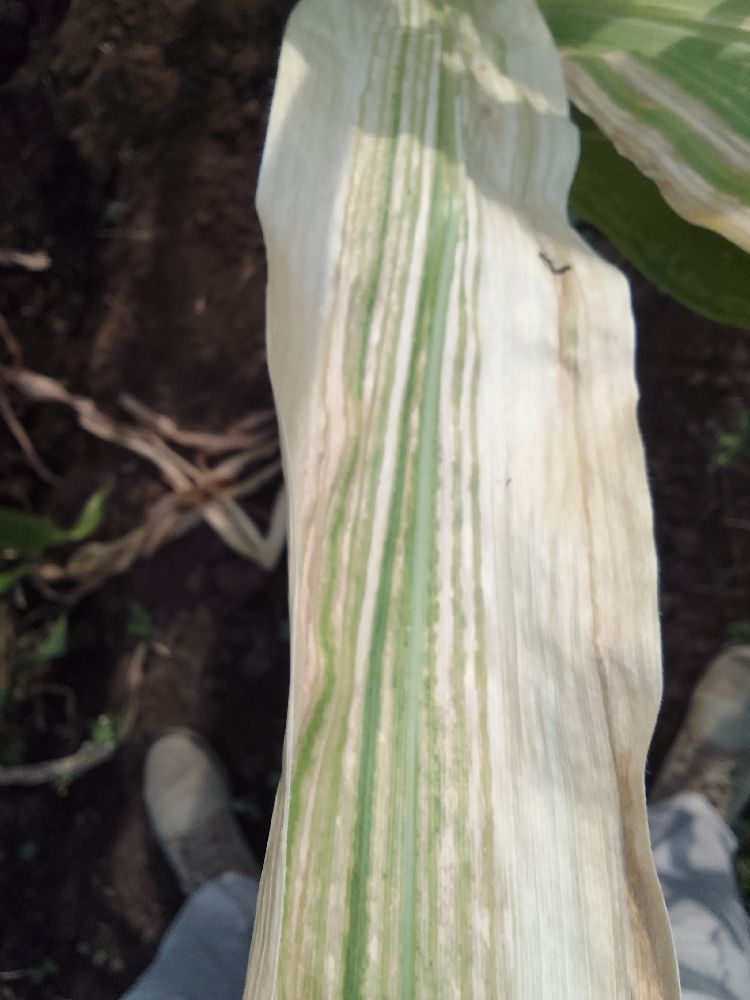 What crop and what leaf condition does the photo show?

maize, maize lethal necrosis
